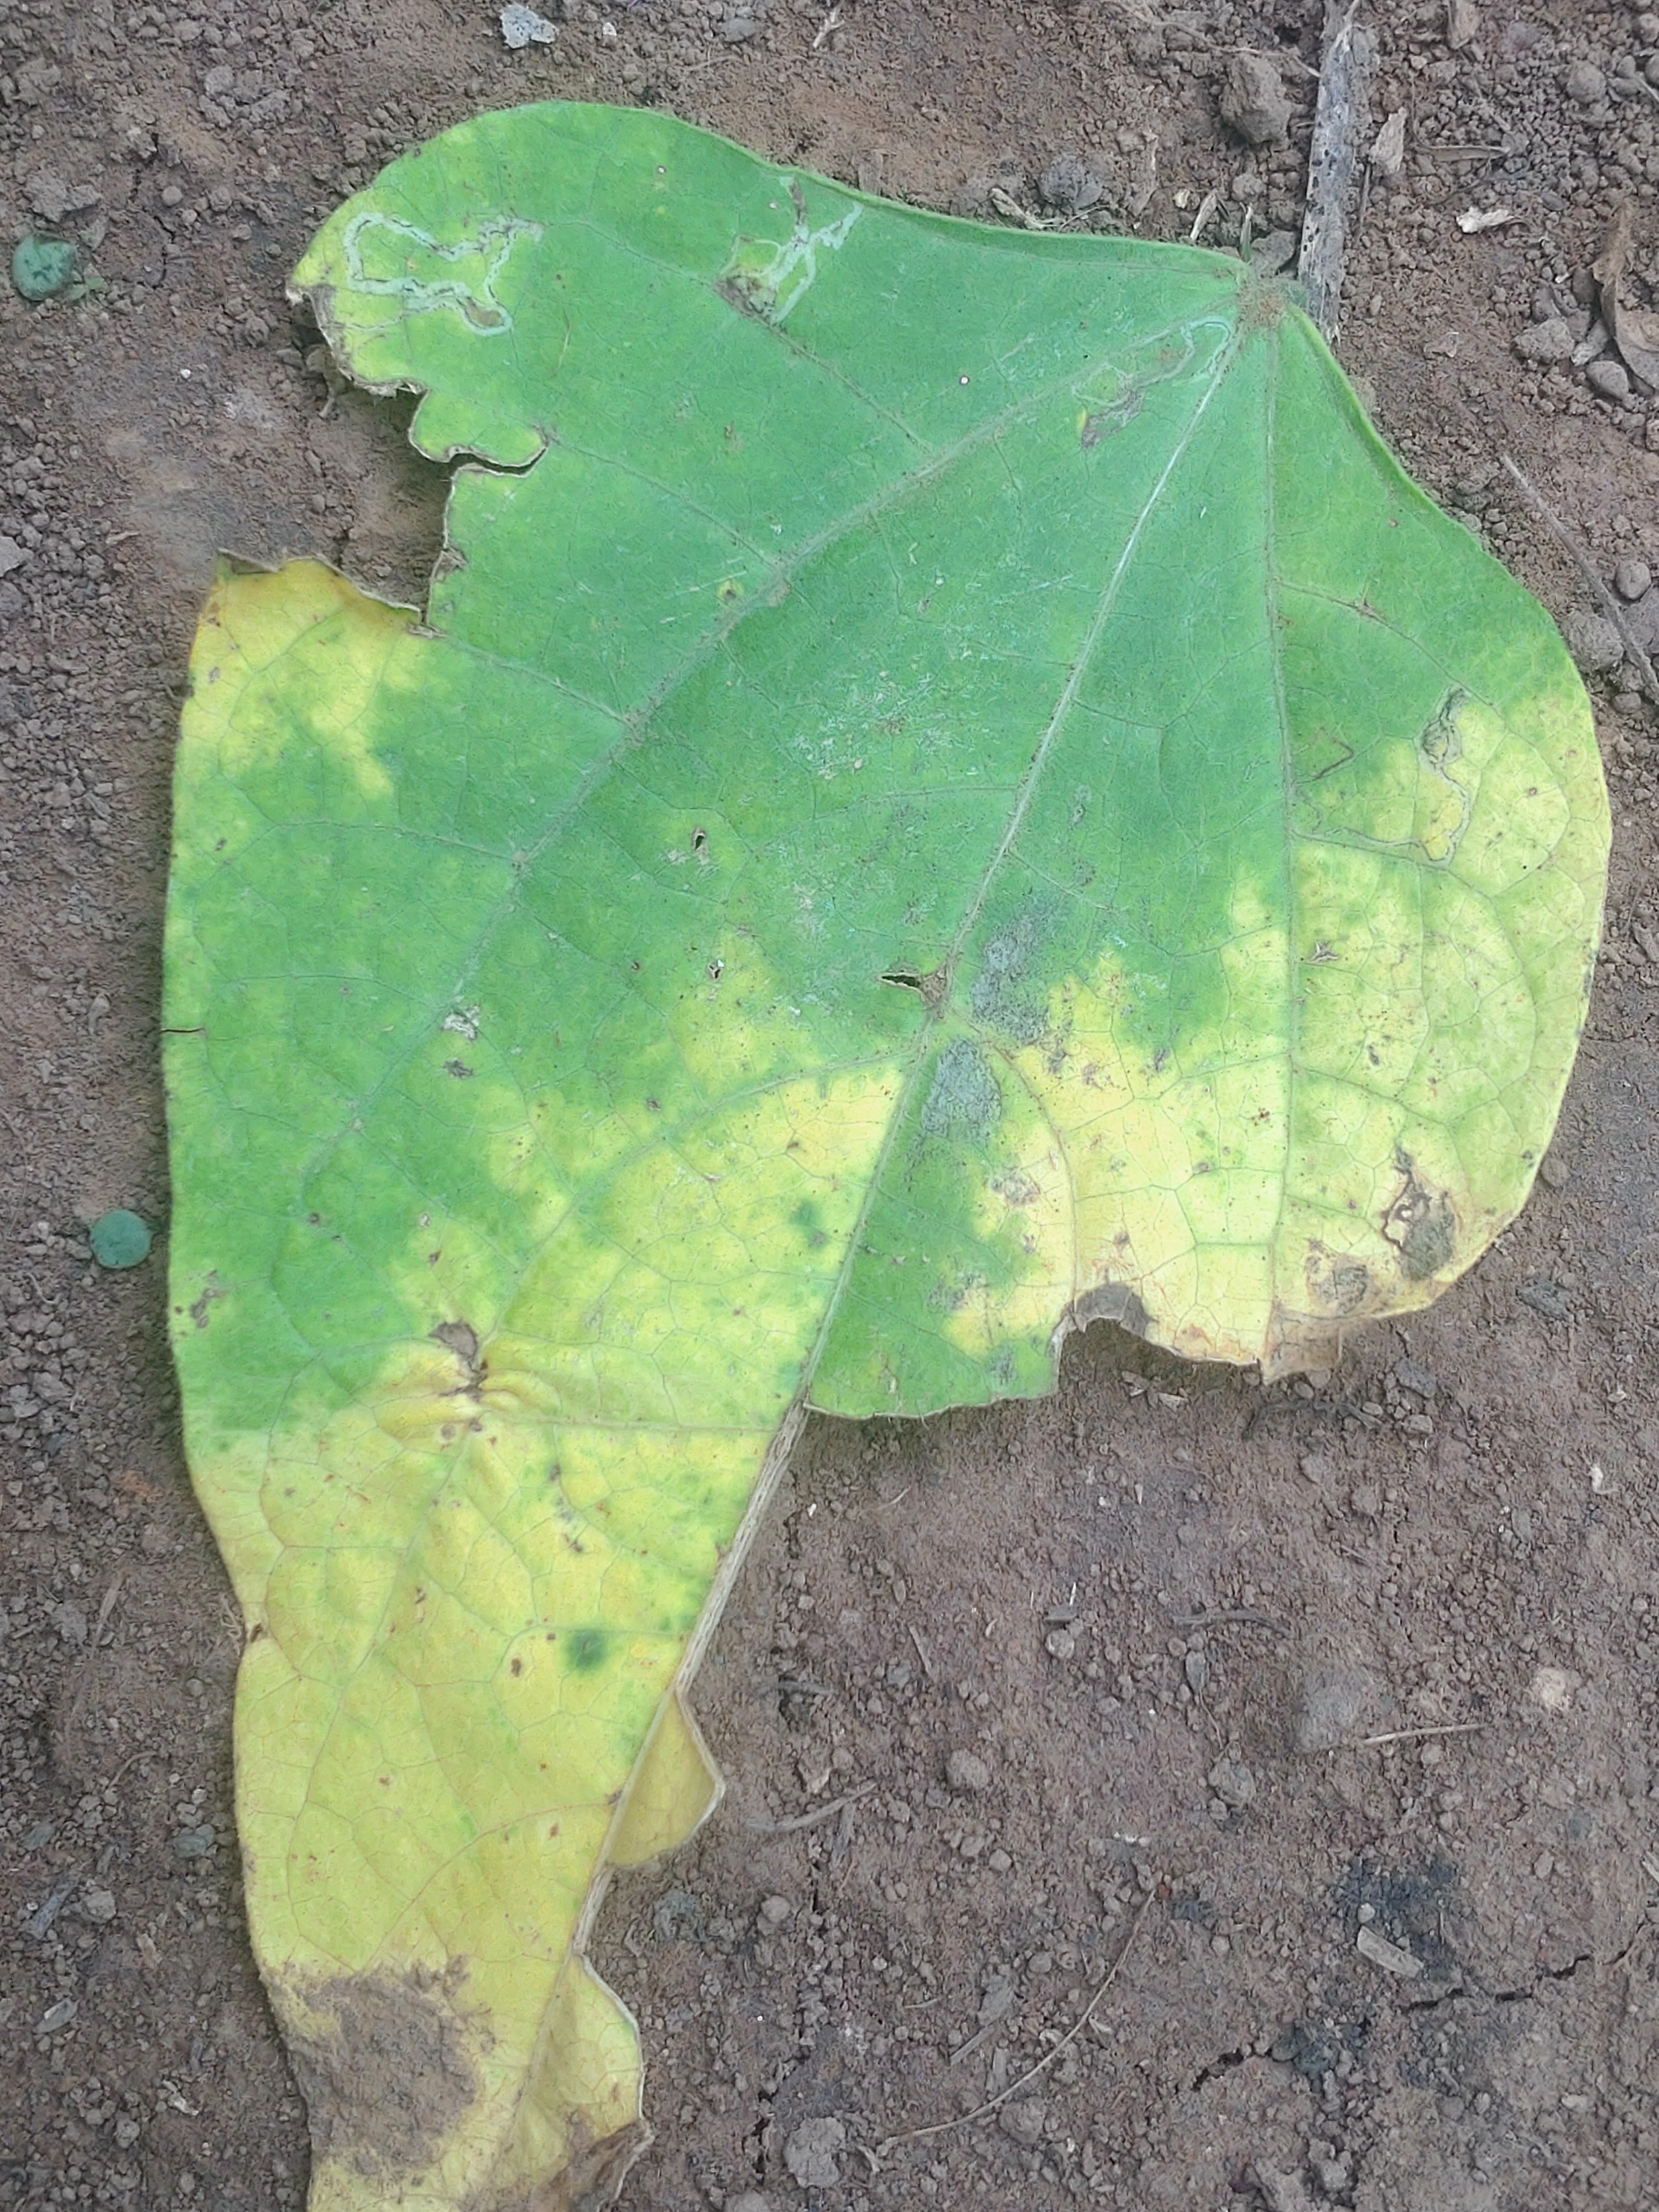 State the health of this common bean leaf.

anthracnose
